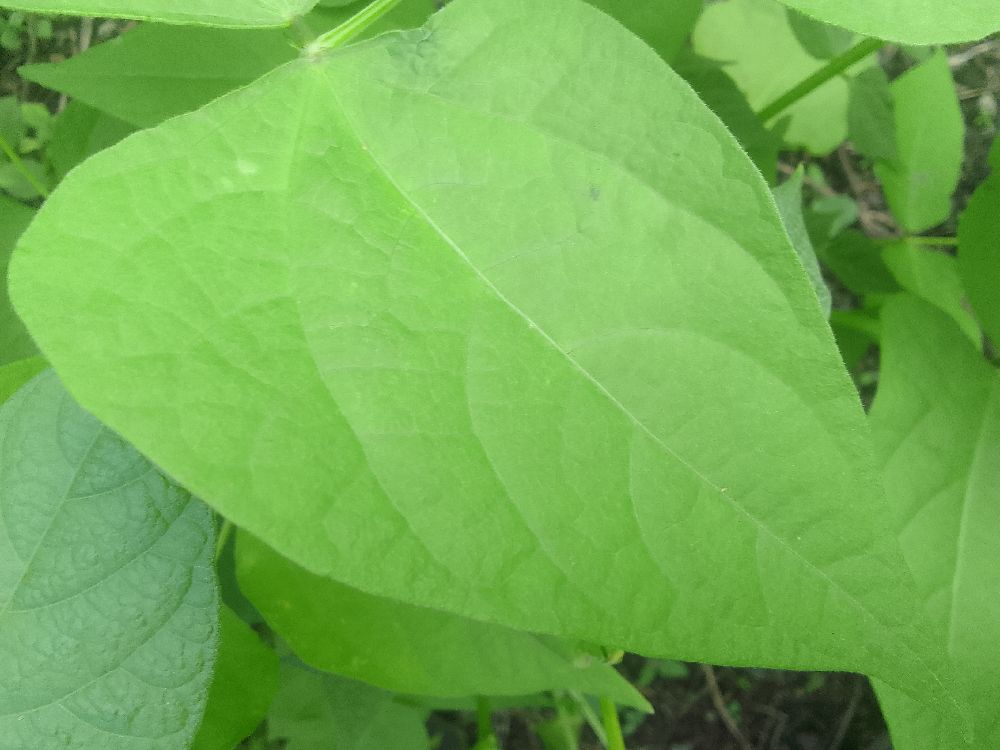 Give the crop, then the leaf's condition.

common bean, healthy
